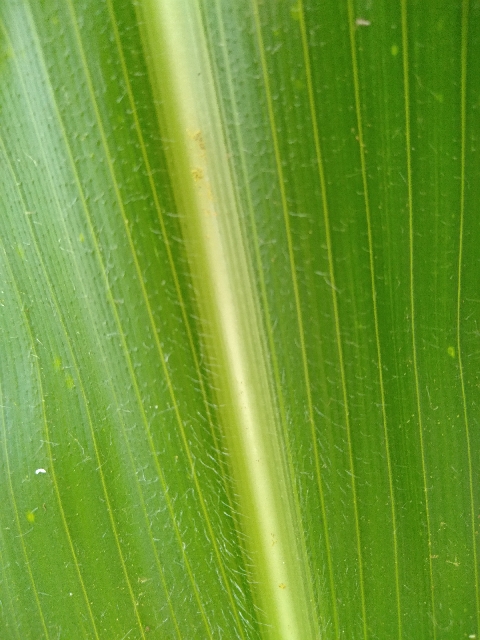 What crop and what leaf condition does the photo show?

maize, healthy
